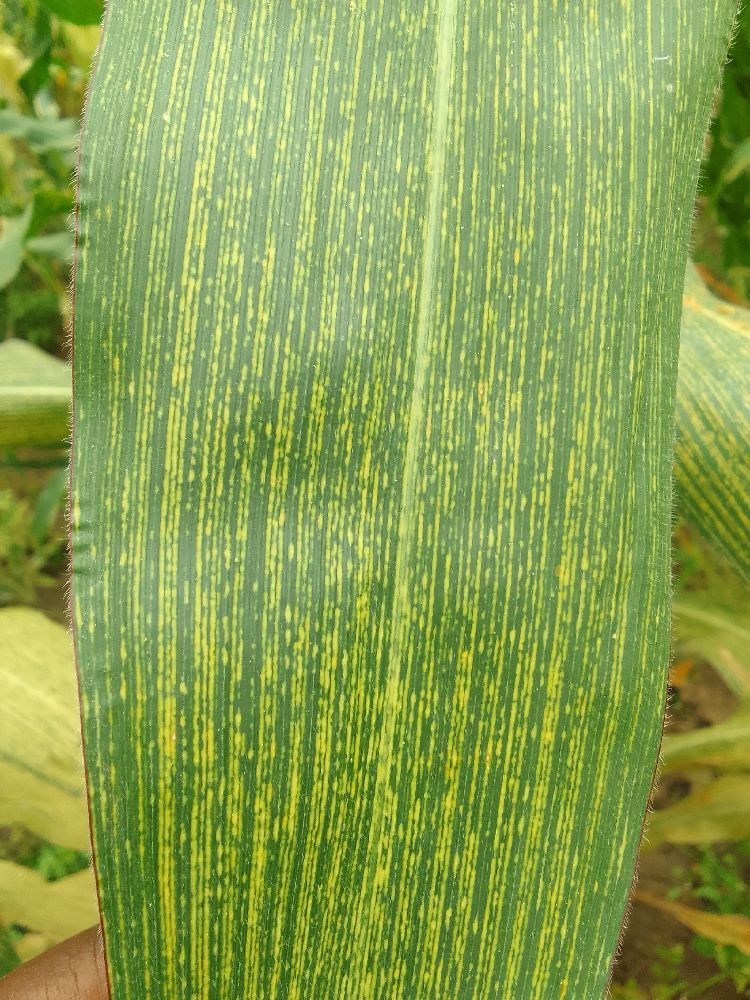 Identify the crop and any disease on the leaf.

maize, maize streak virus
